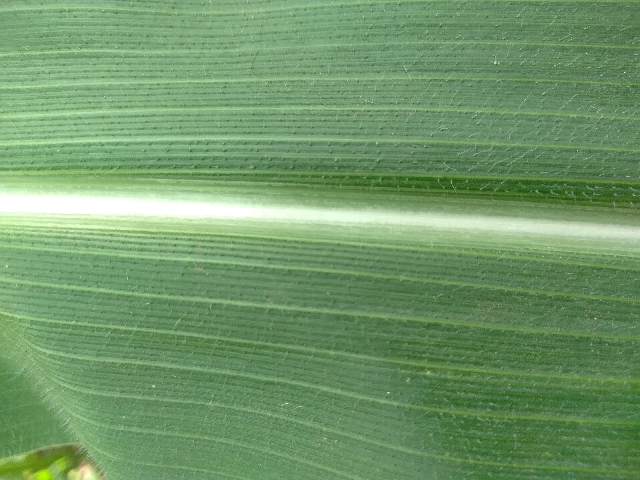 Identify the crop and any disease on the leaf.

maize, healthy
